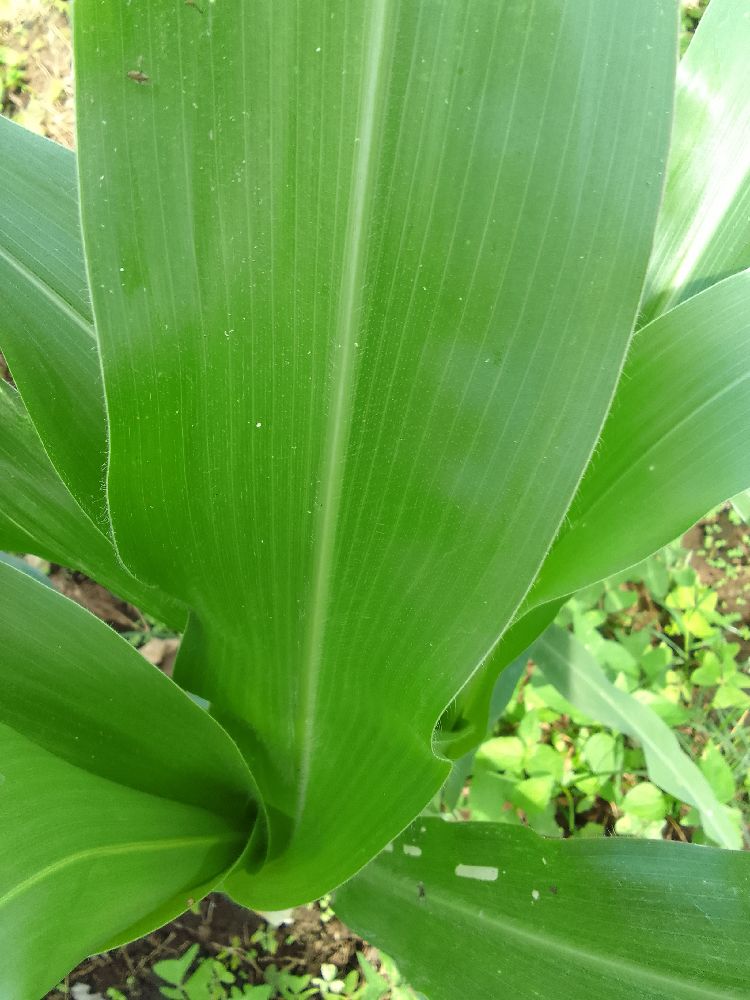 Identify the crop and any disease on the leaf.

maize, healthy
